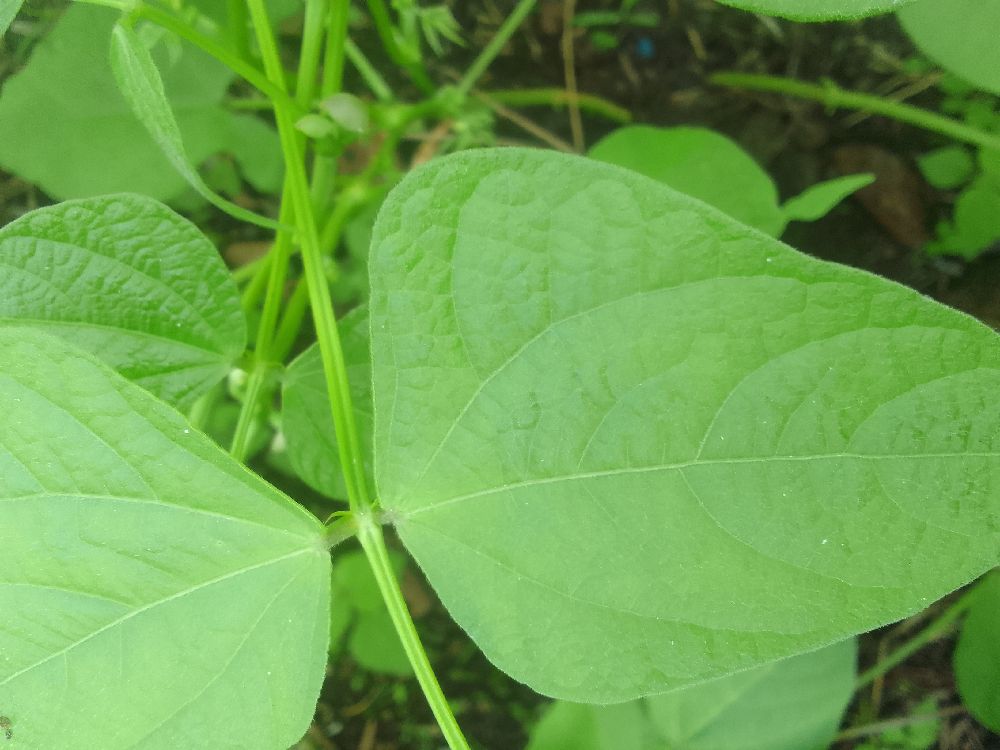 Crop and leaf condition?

common bean, healthy
